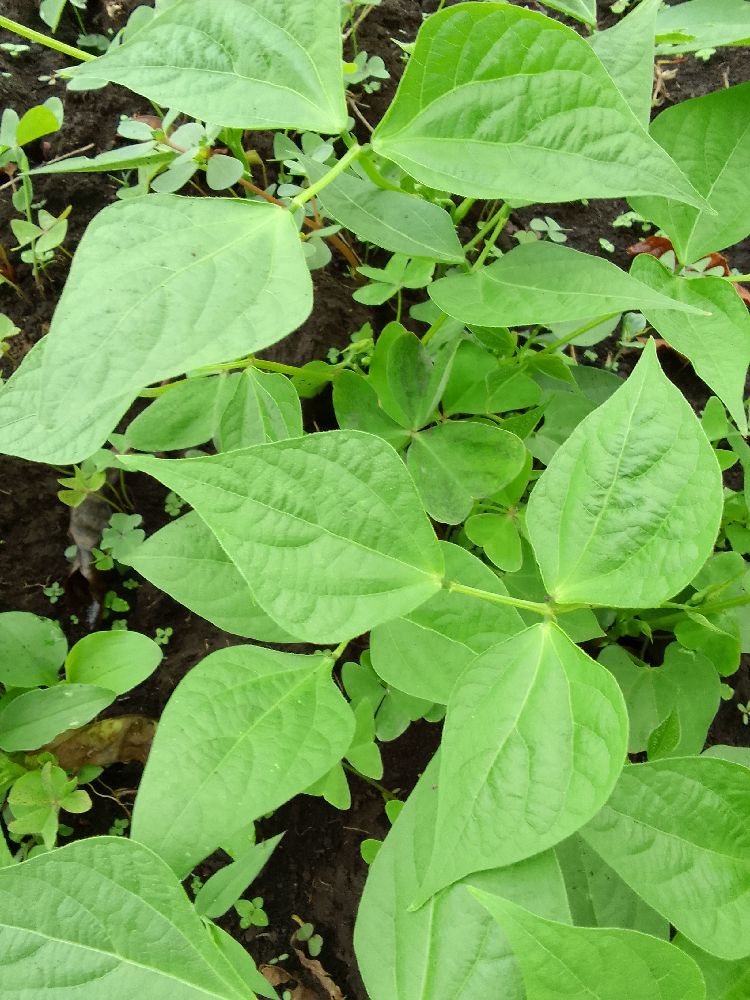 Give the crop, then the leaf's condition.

common bean, healthy
